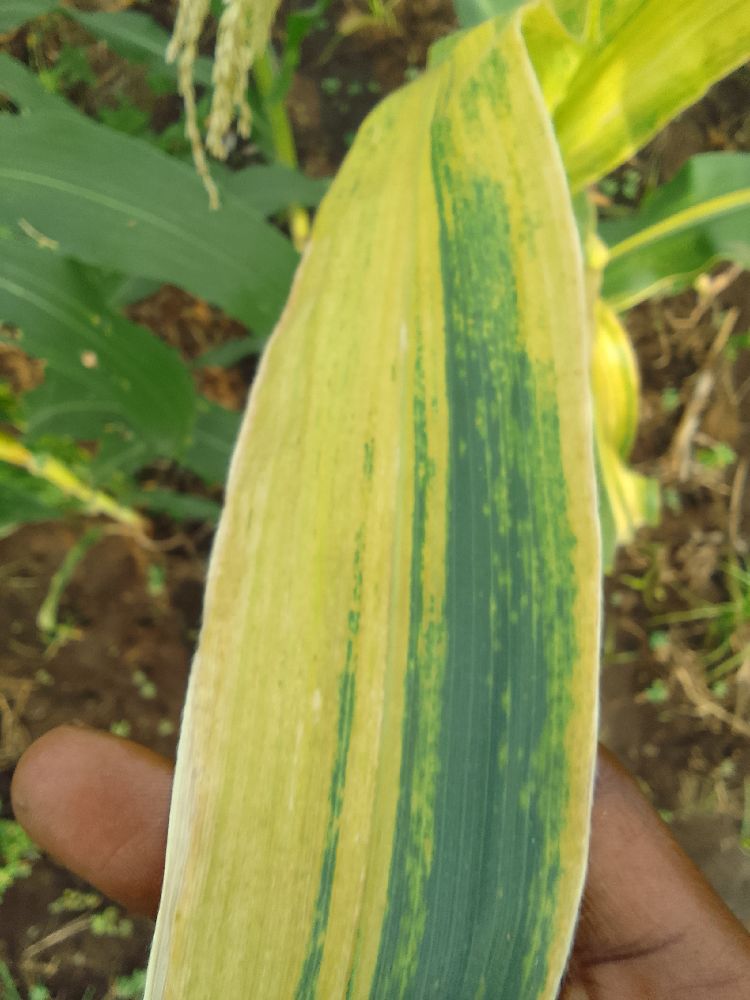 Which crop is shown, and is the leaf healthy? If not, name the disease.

maize, maize lethal necrosis
